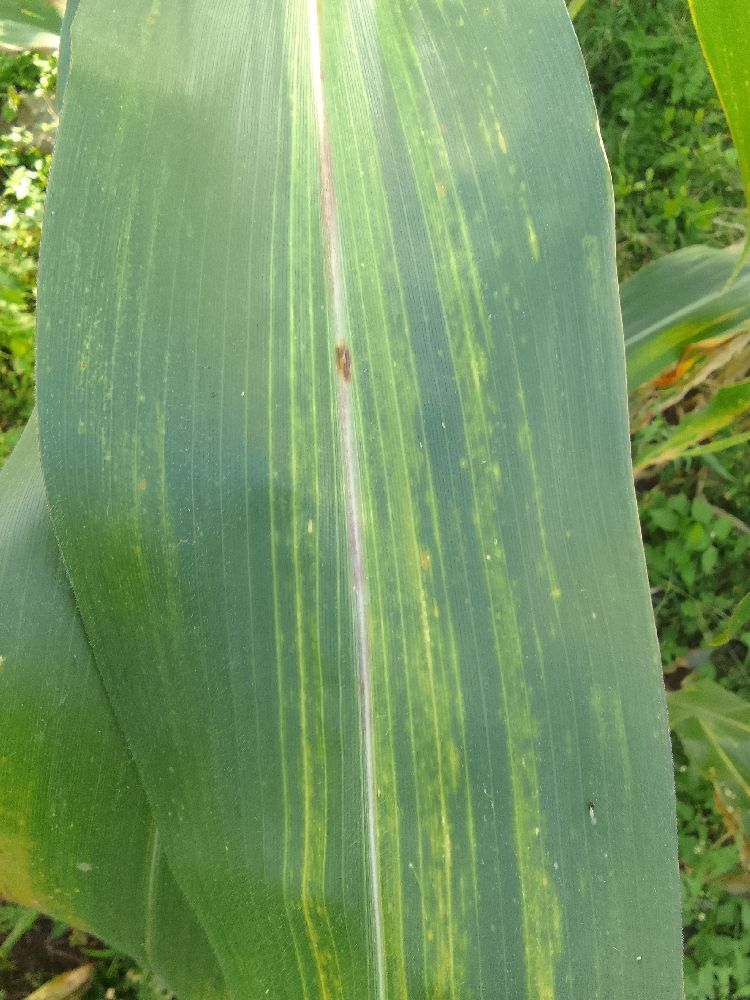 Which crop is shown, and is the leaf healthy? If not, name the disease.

maize, maize lethal necrosis
